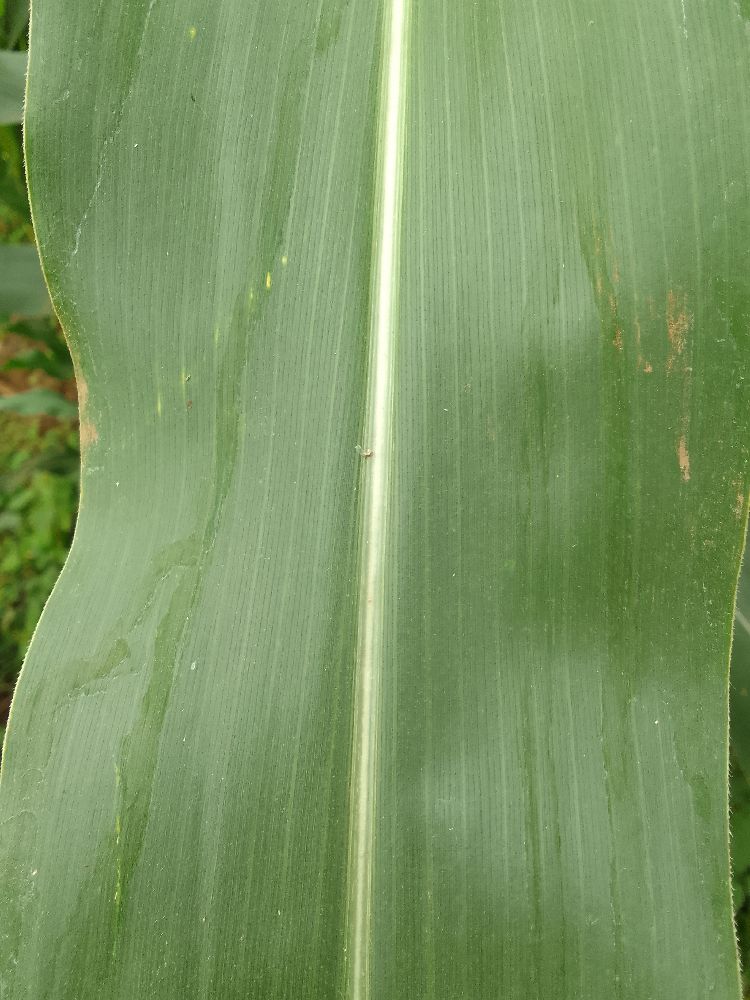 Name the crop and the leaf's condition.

maize, healthy
